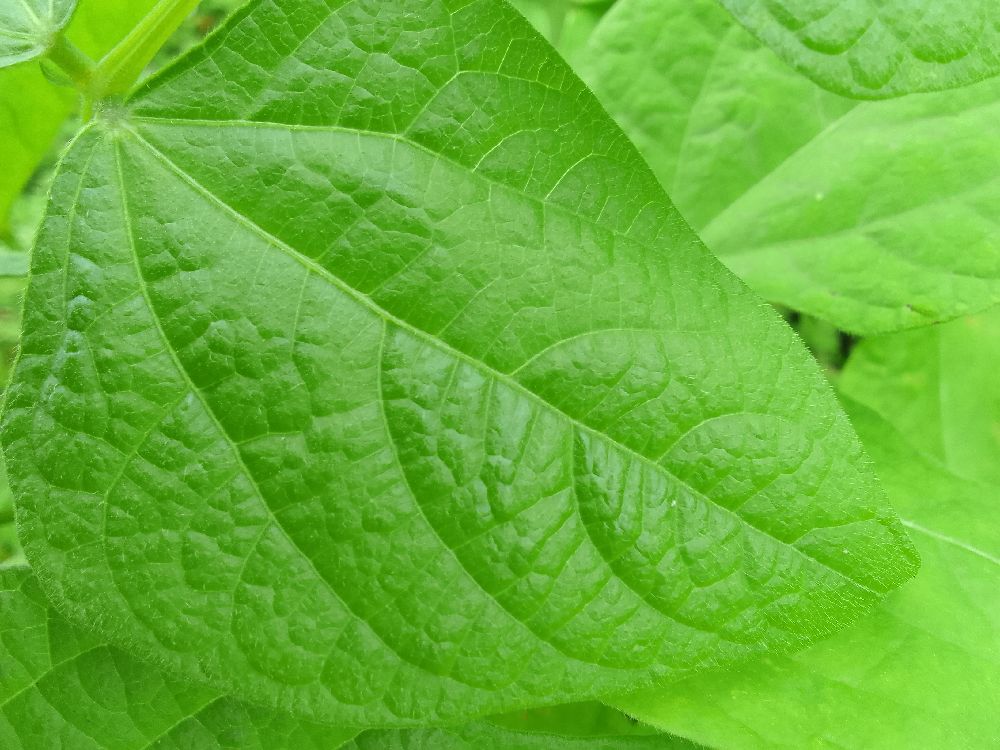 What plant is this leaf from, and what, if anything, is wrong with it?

common bean, healthy
